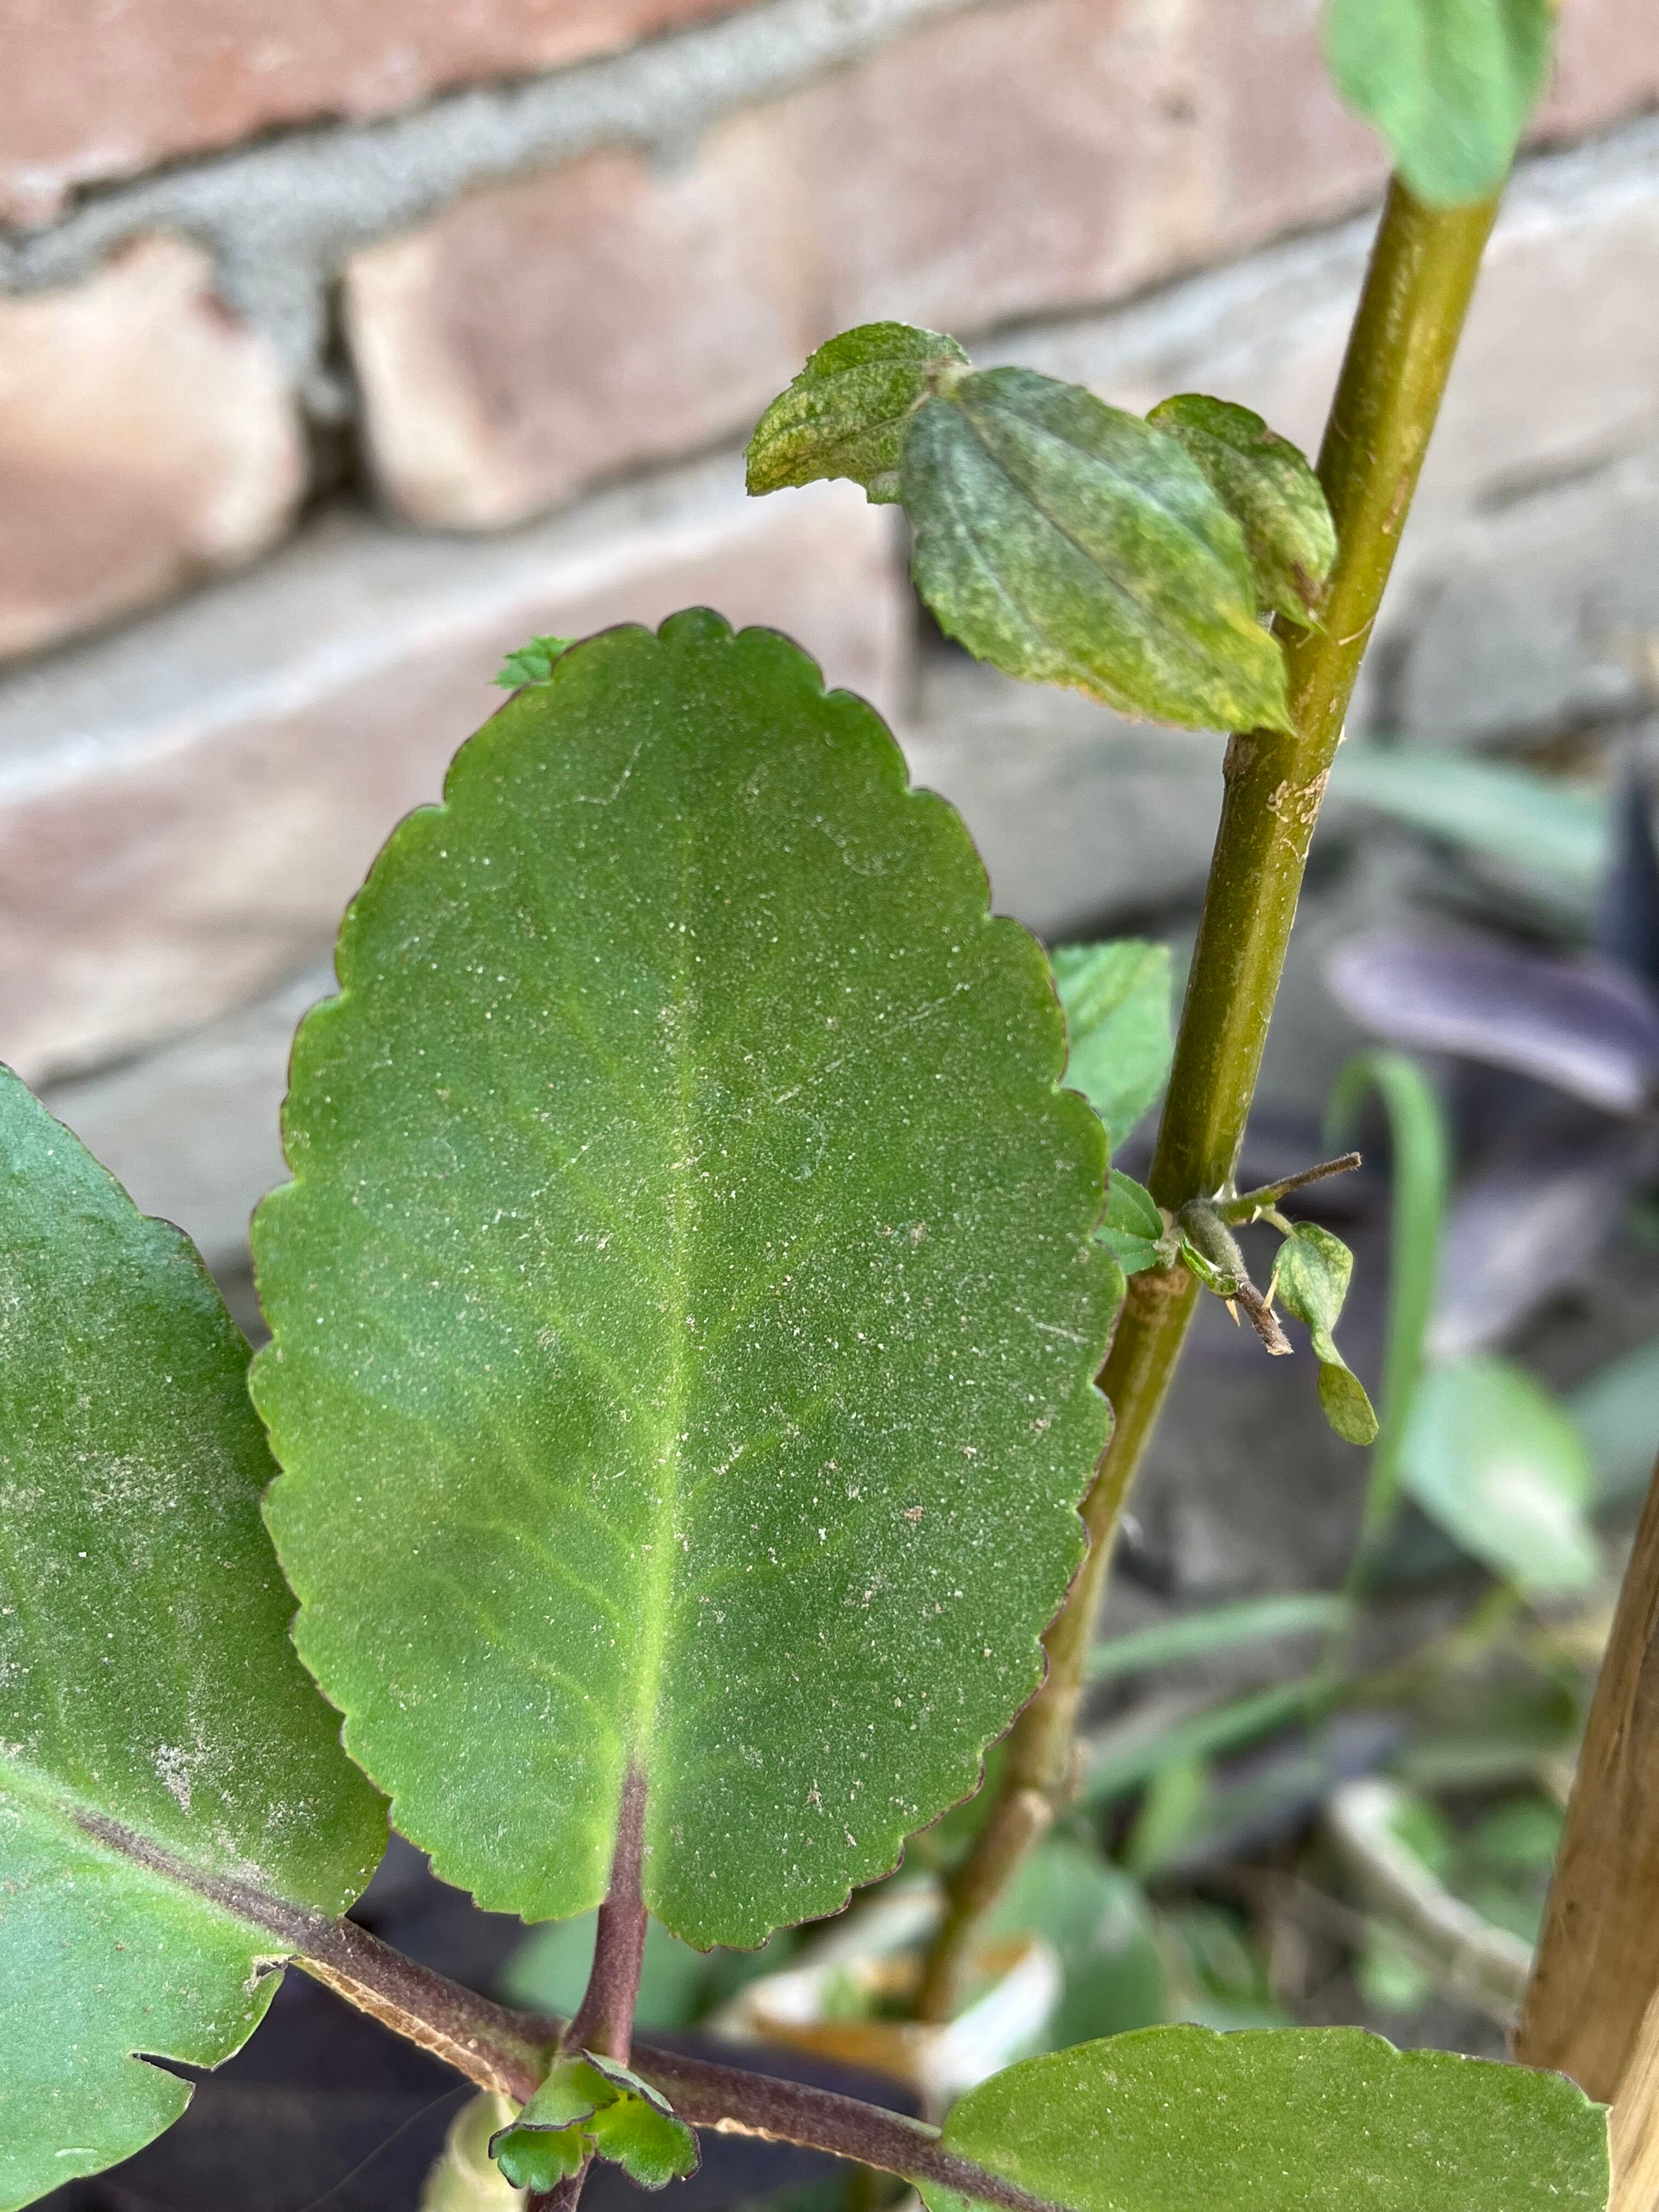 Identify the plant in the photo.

pathorkuci
